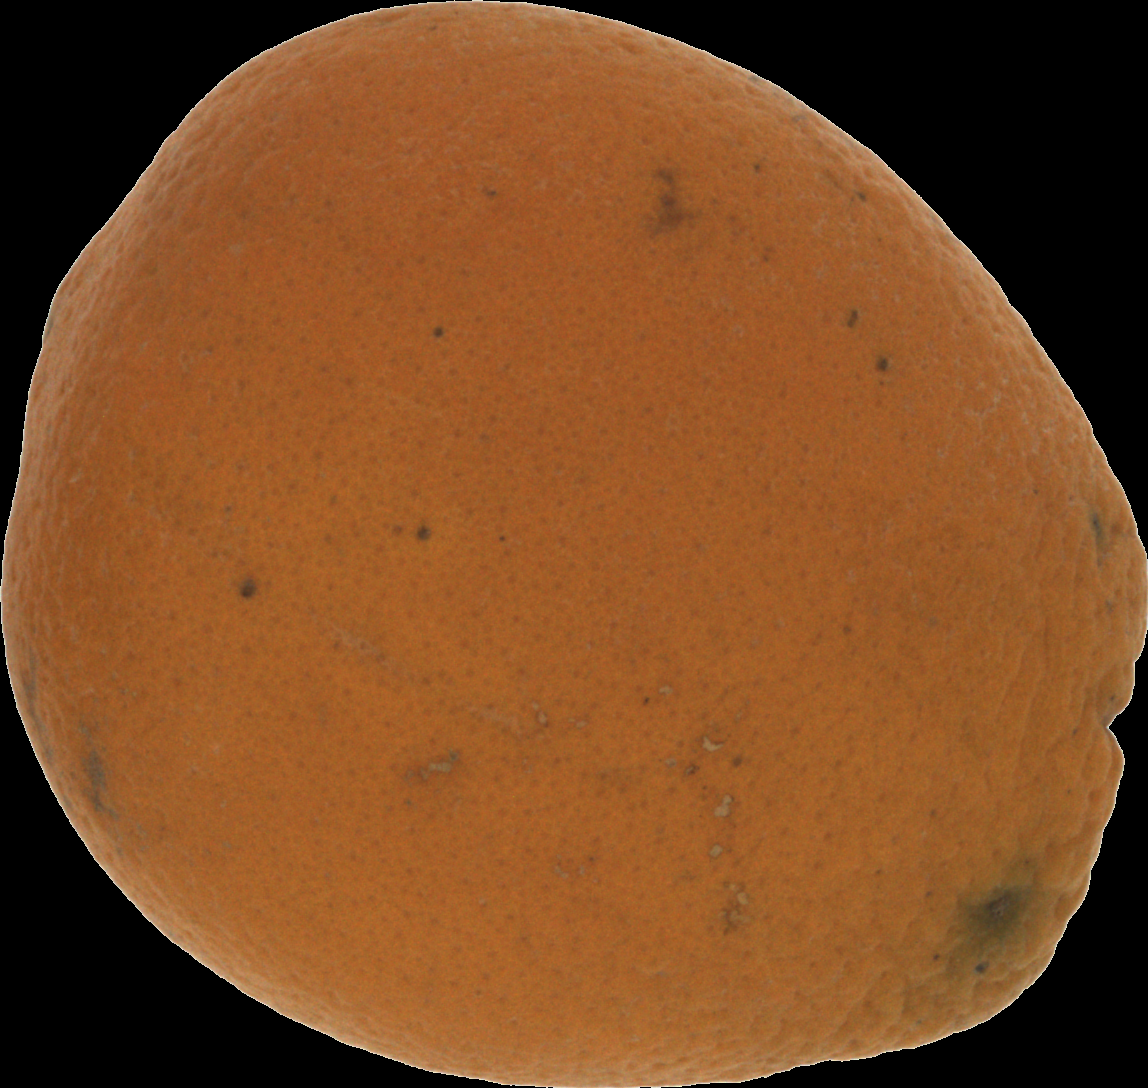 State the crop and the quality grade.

orange, bad
